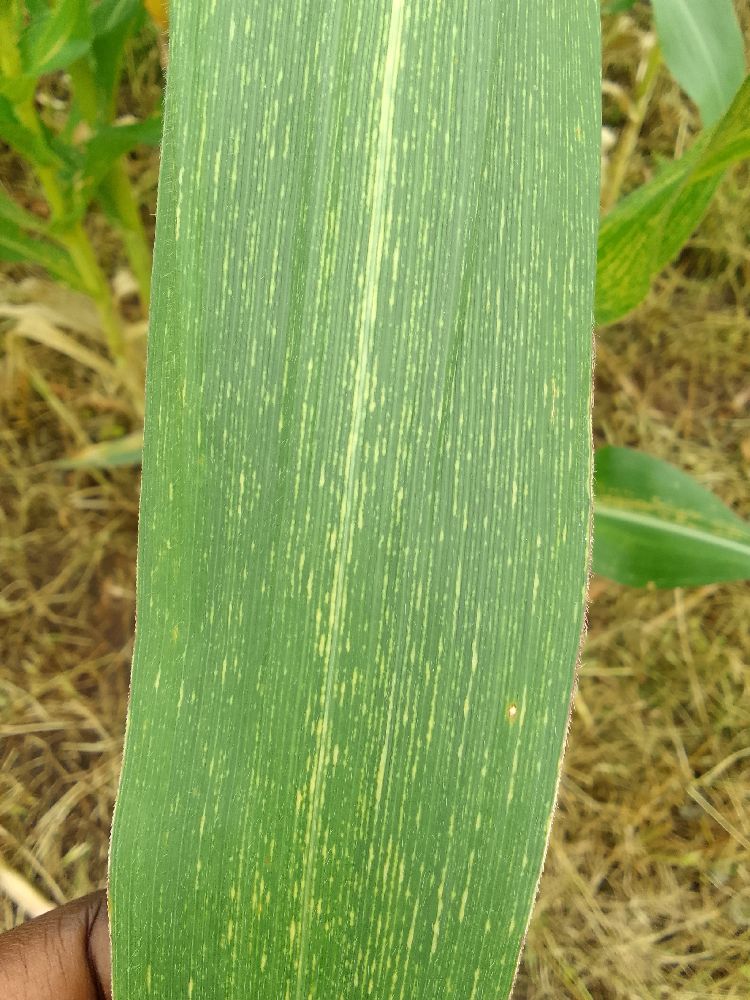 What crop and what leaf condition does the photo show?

maize, maize streak virus
